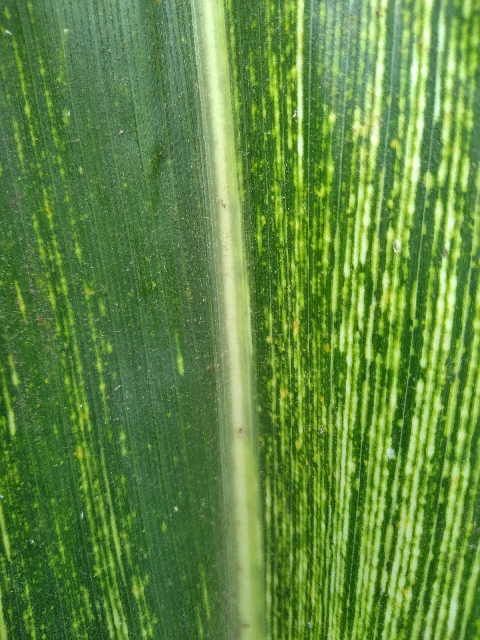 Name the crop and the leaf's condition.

maize, maize streak virus
